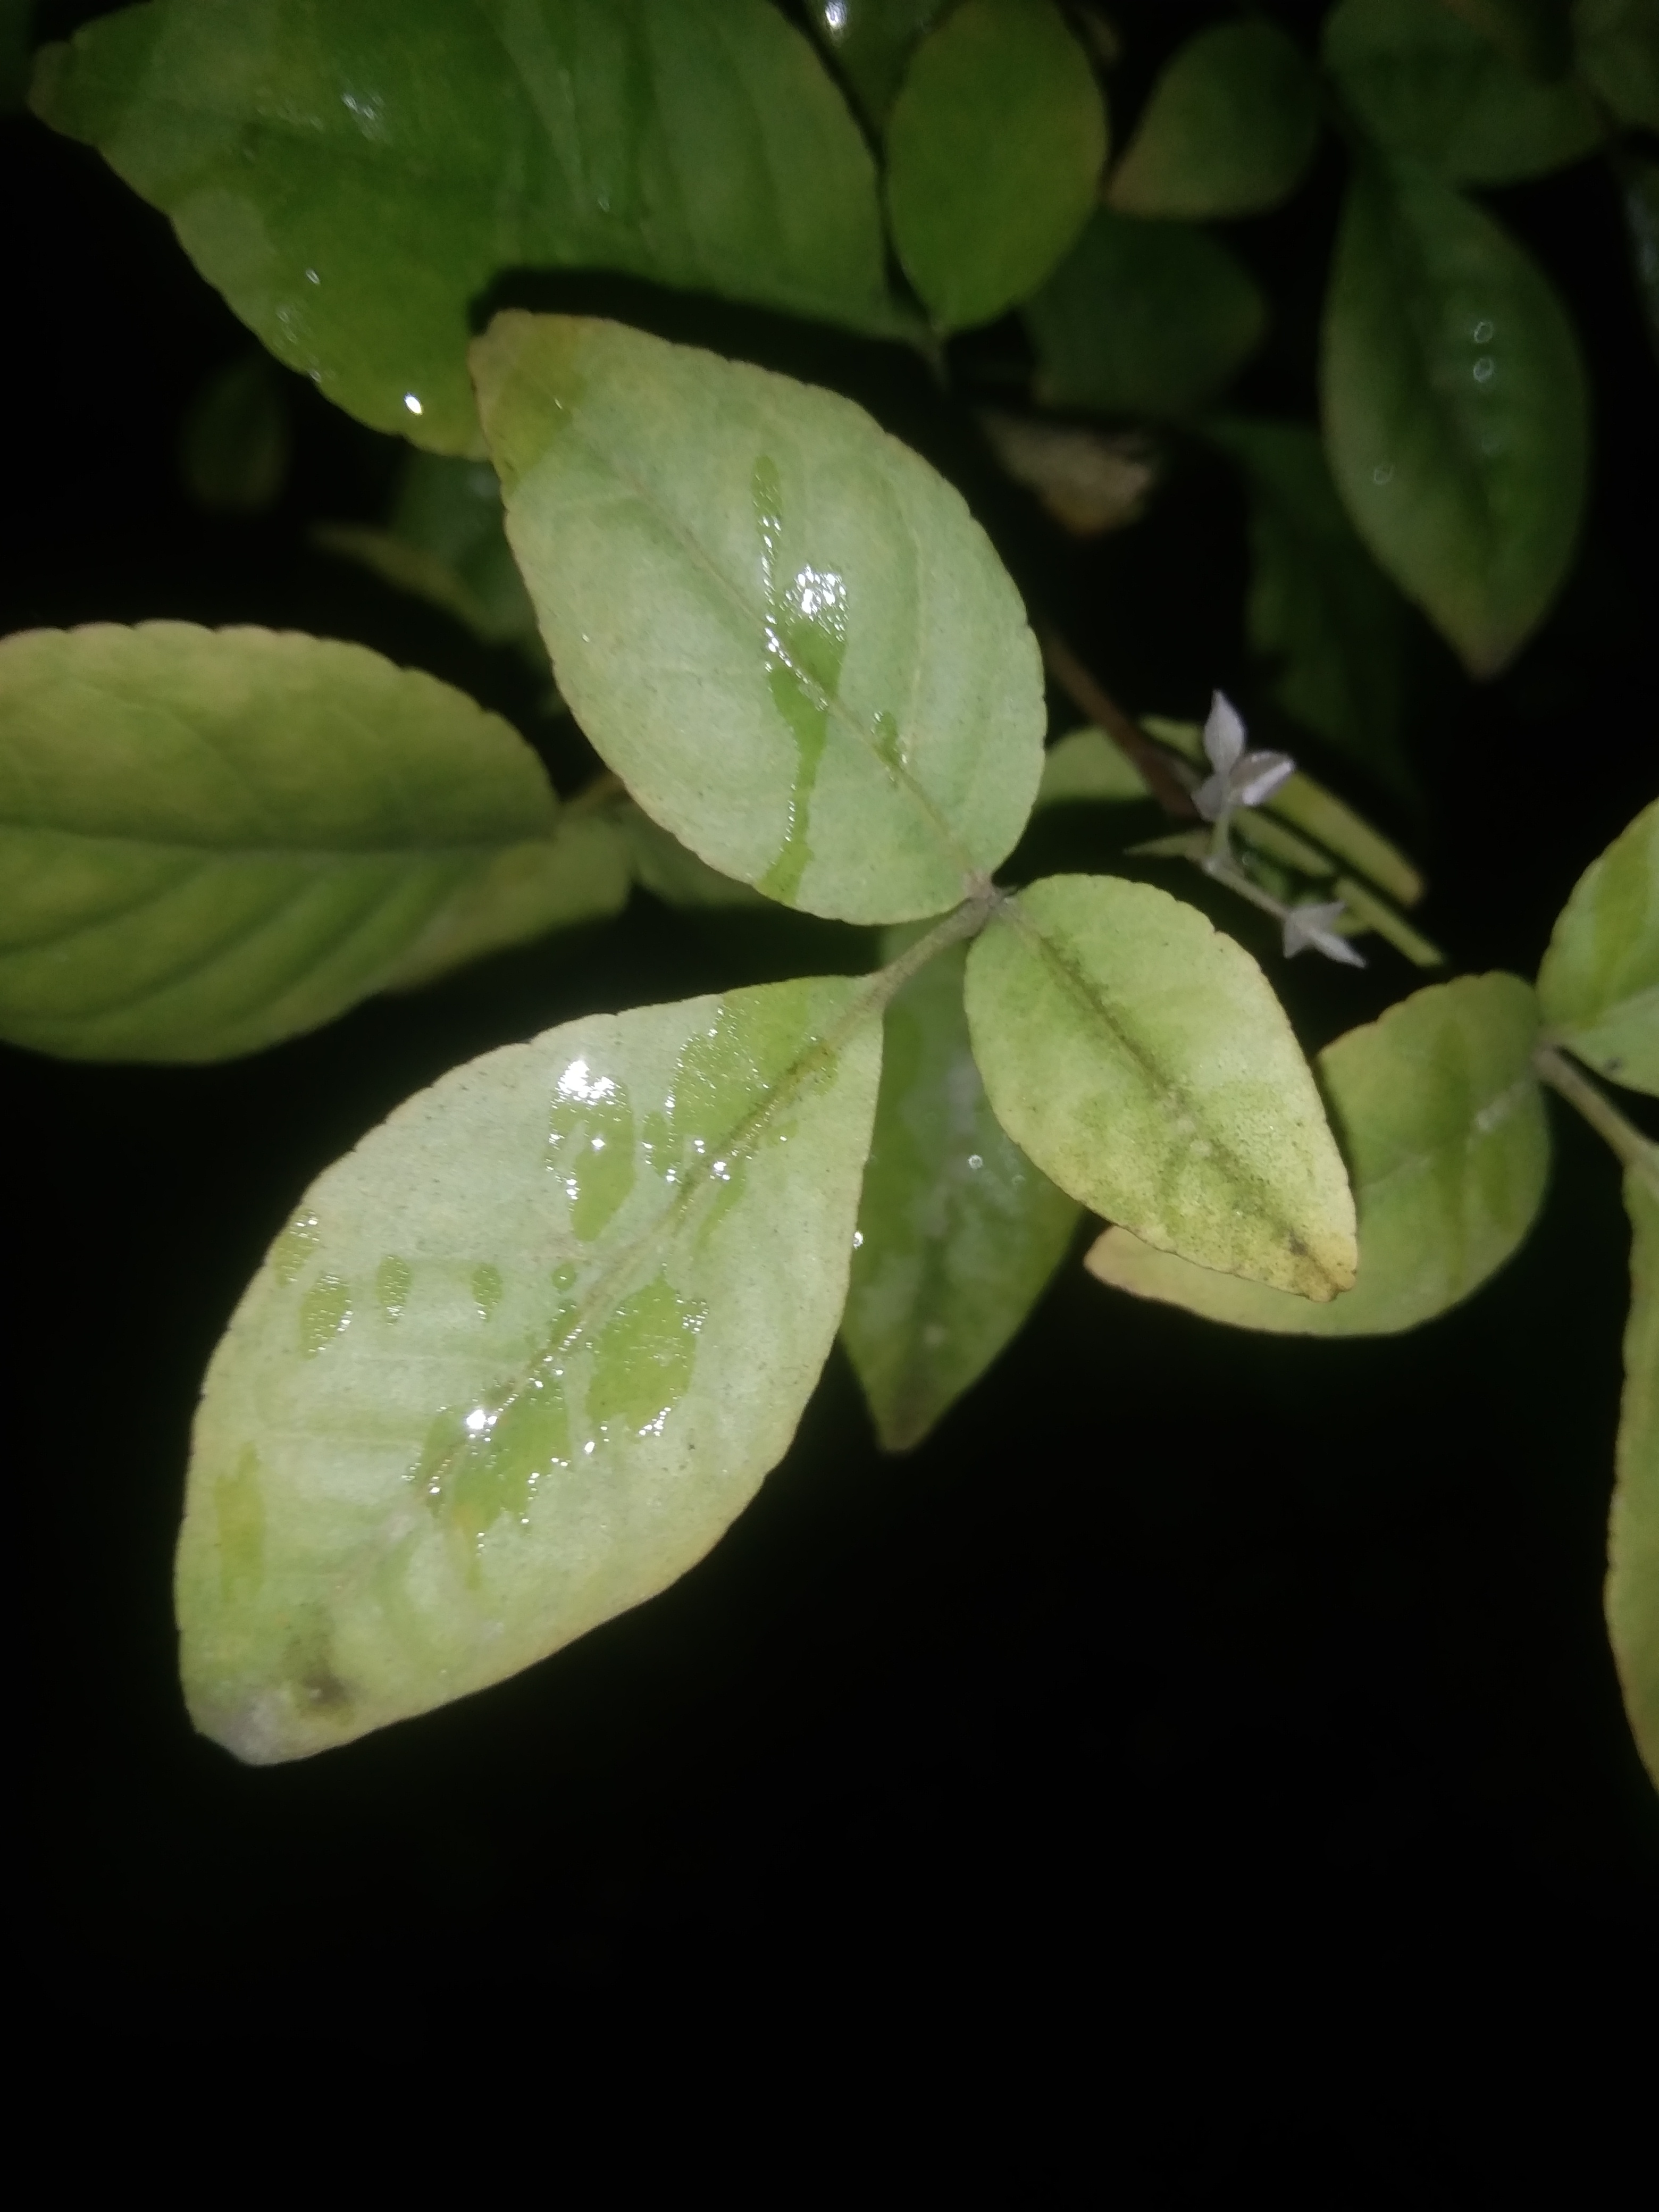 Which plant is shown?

wood apple
